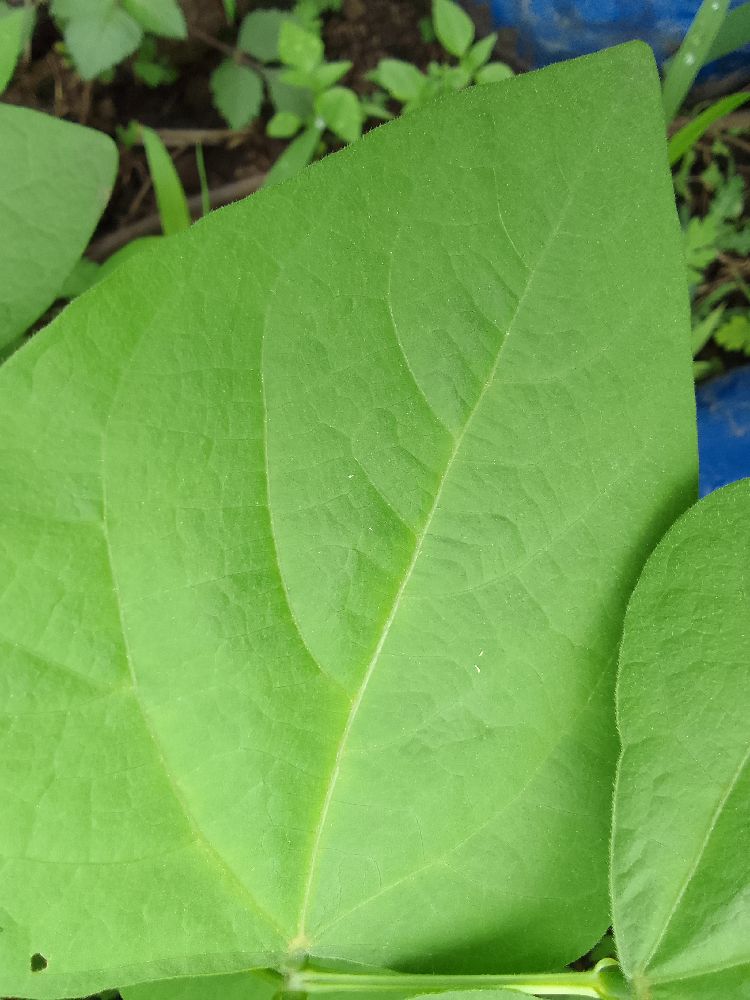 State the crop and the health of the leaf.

common bean, healthy
